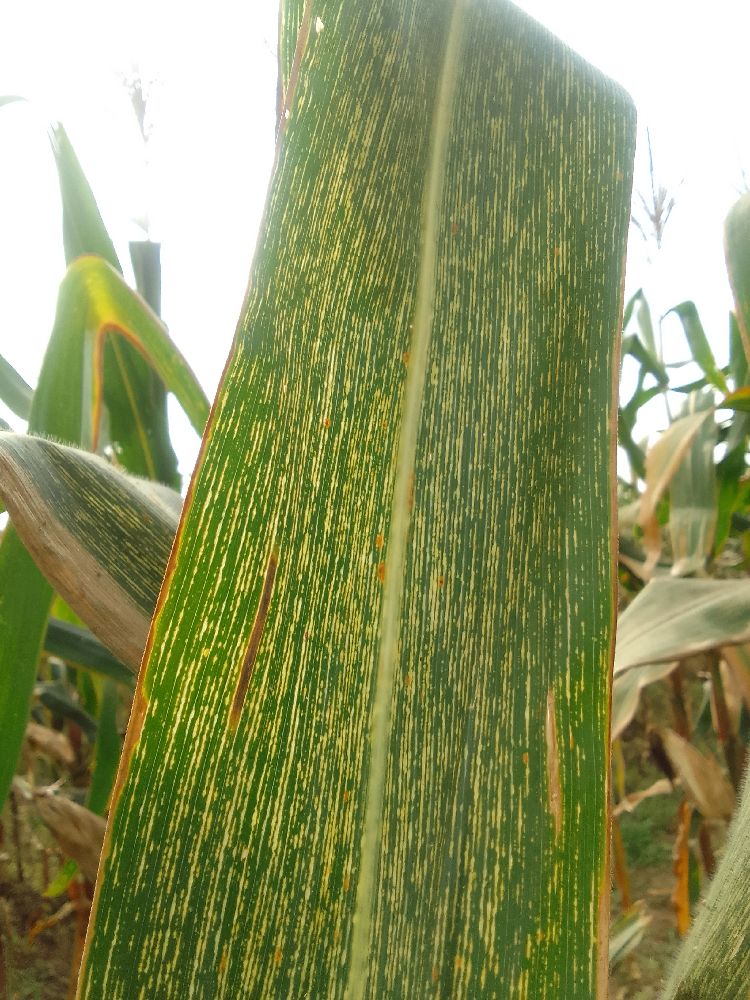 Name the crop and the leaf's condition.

maize, maize streak virus
